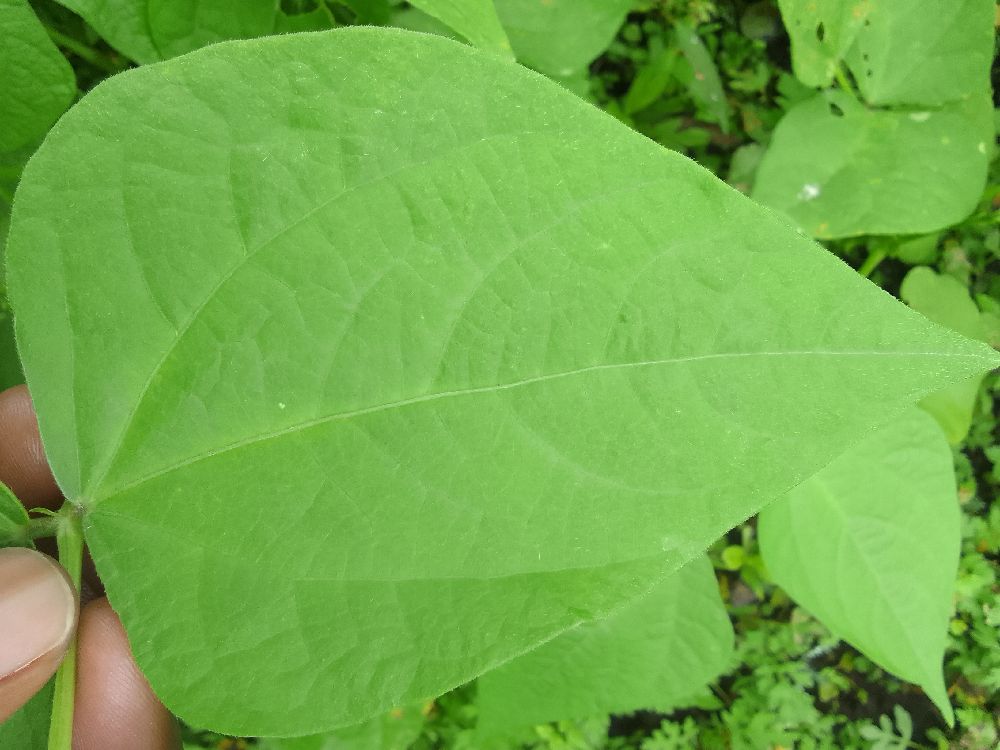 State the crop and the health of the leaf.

common bean, healthy
